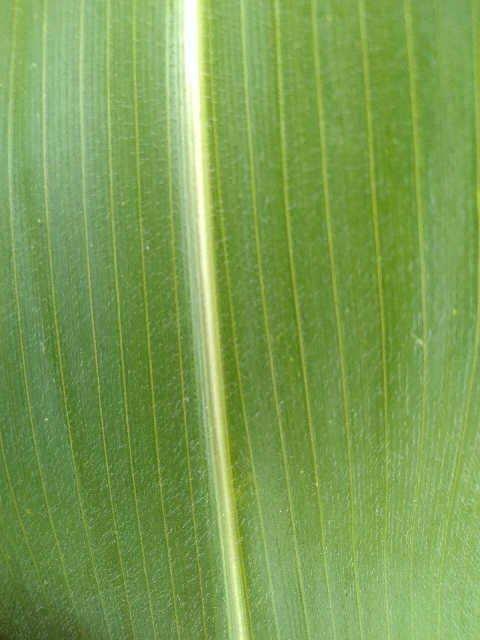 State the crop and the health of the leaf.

maize, healthy
